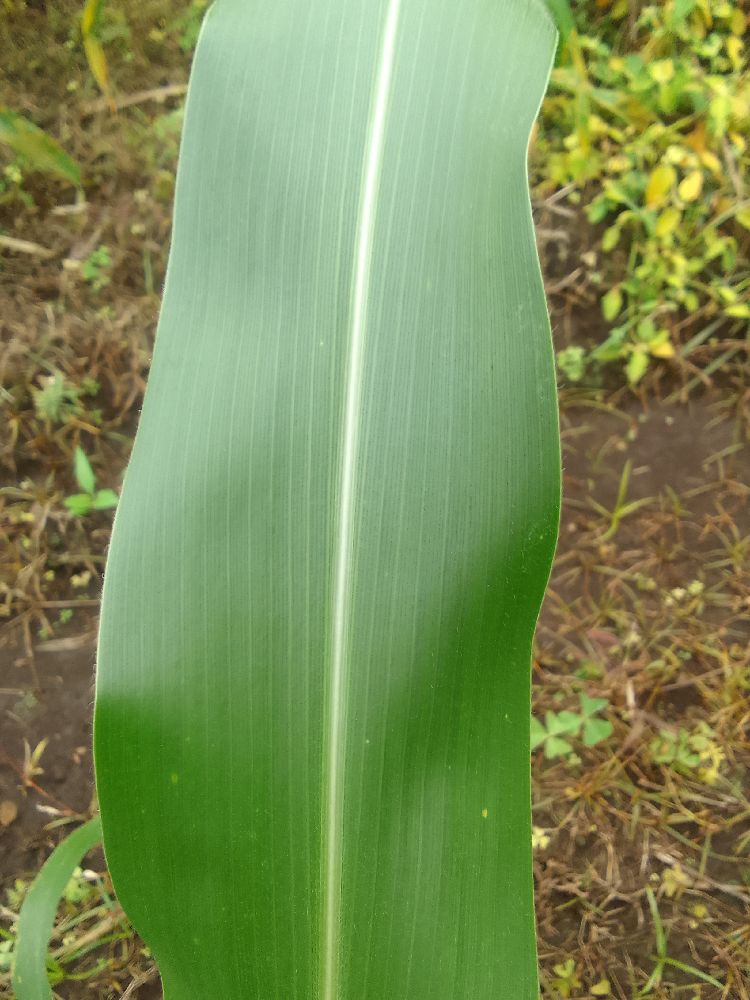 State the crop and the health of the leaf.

maize, healthy
